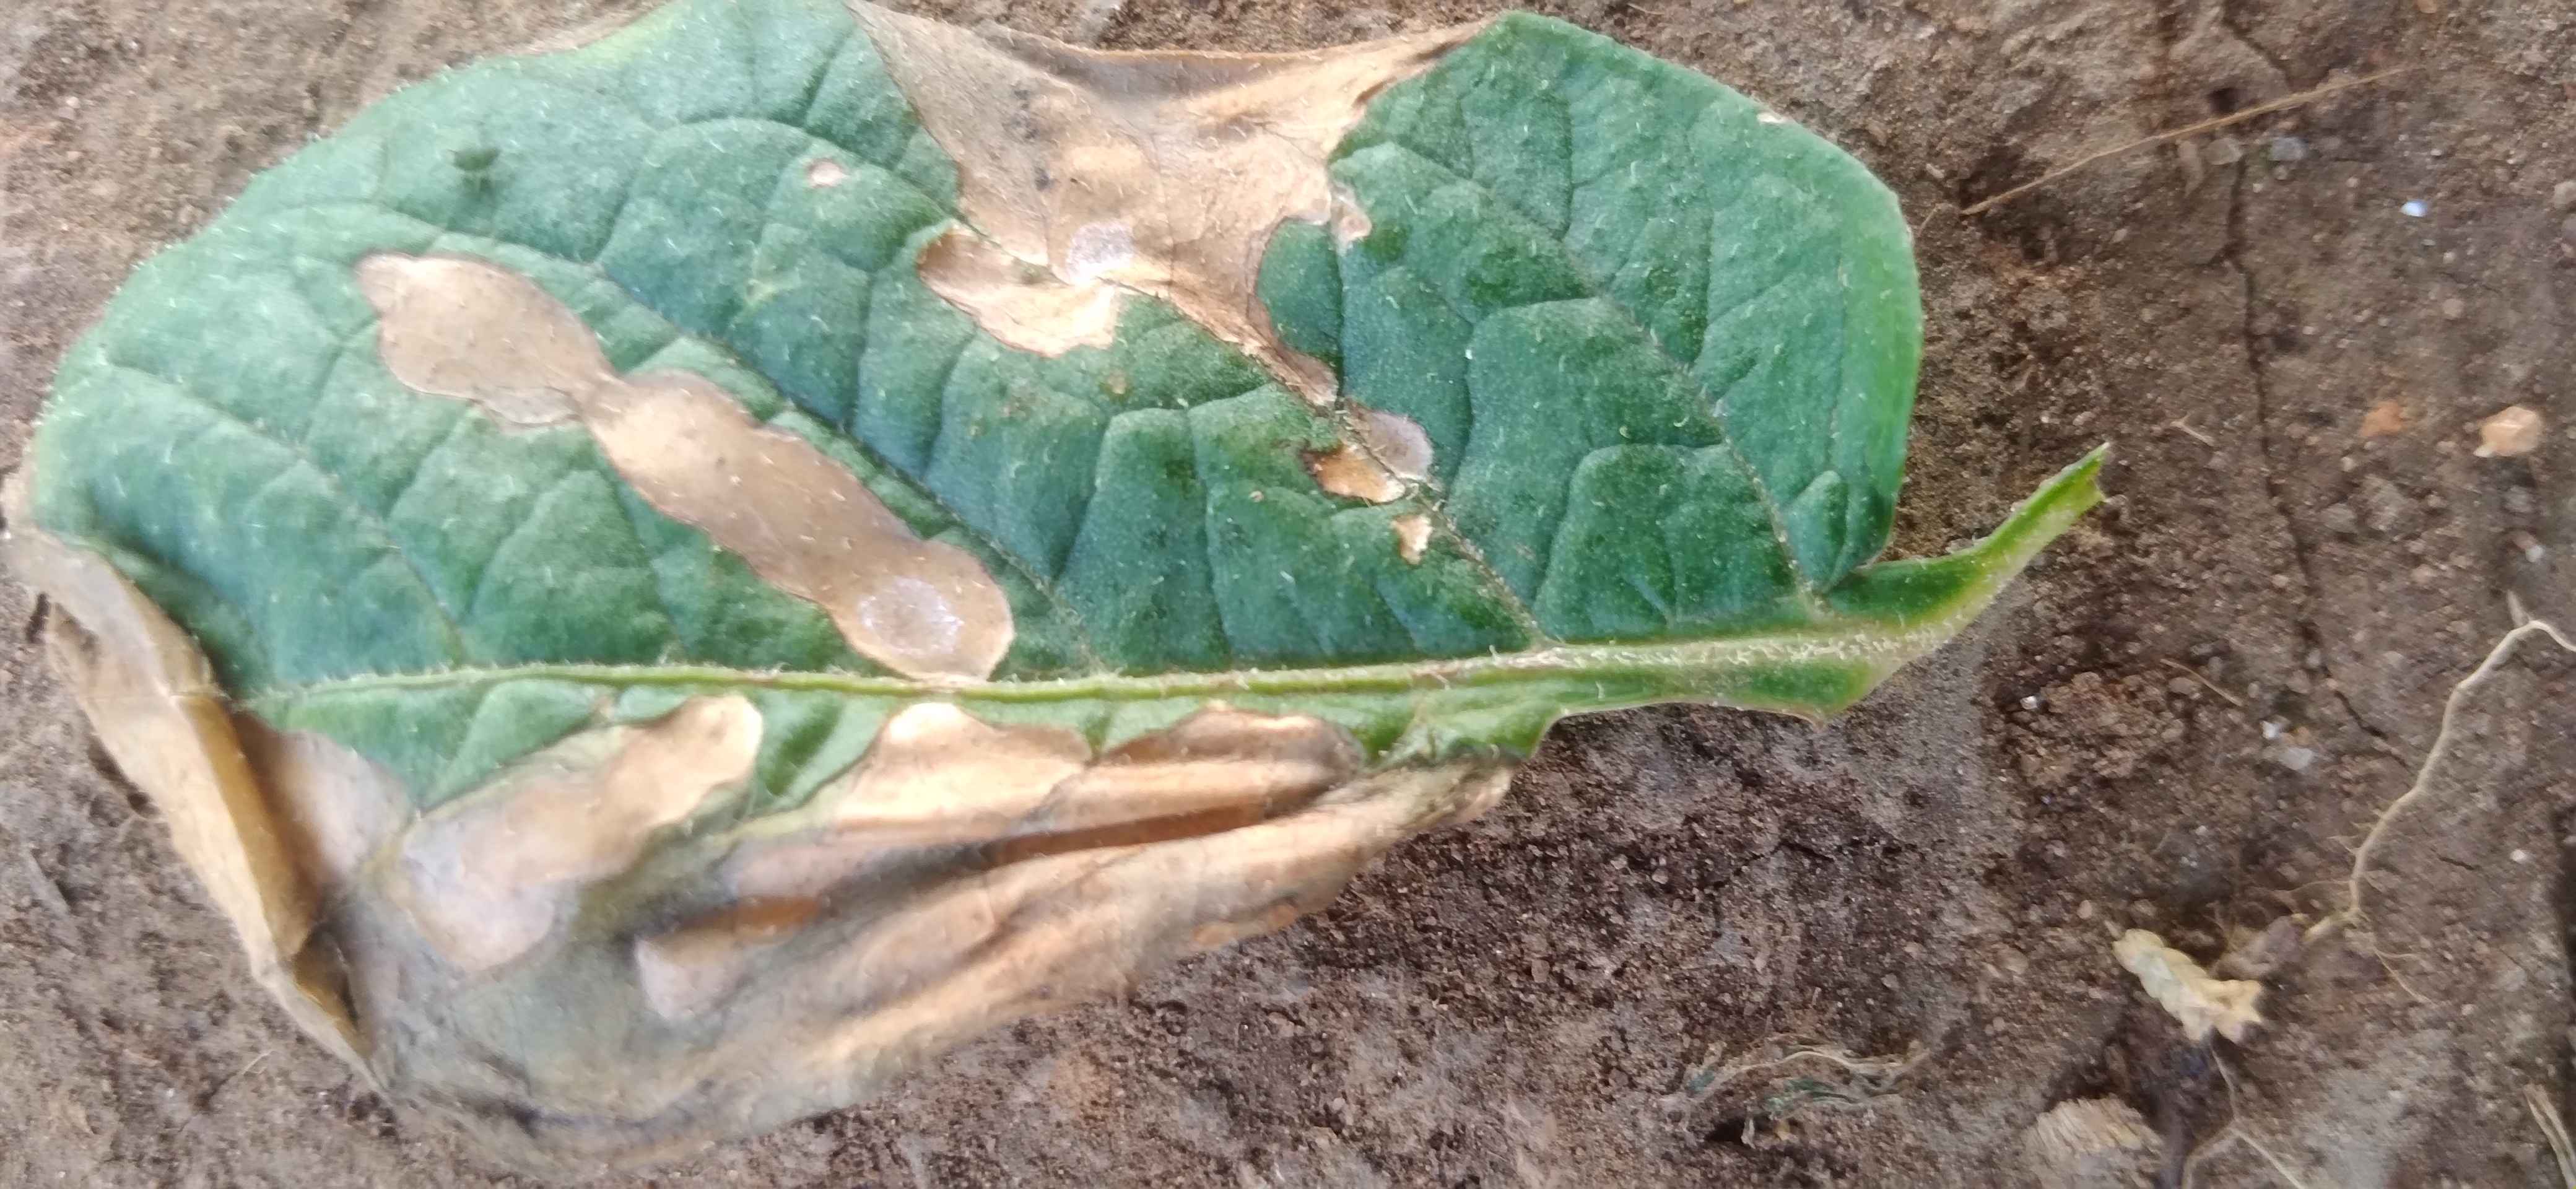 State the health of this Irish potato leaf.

early blight
